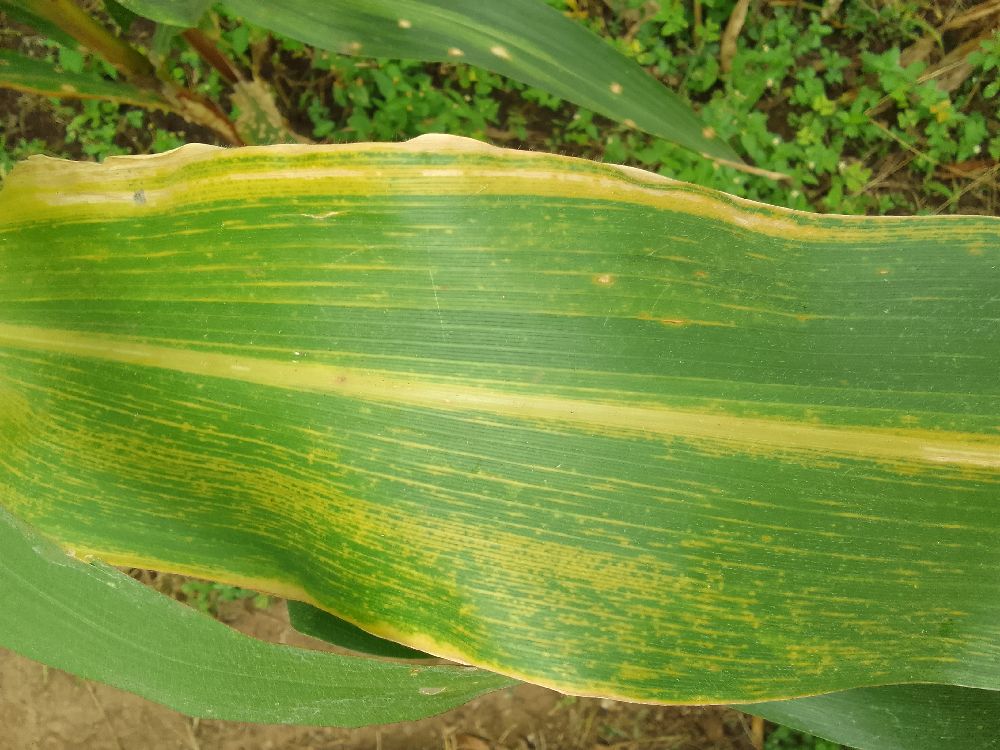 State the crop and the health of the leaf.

maize, maize lethal necrosis
